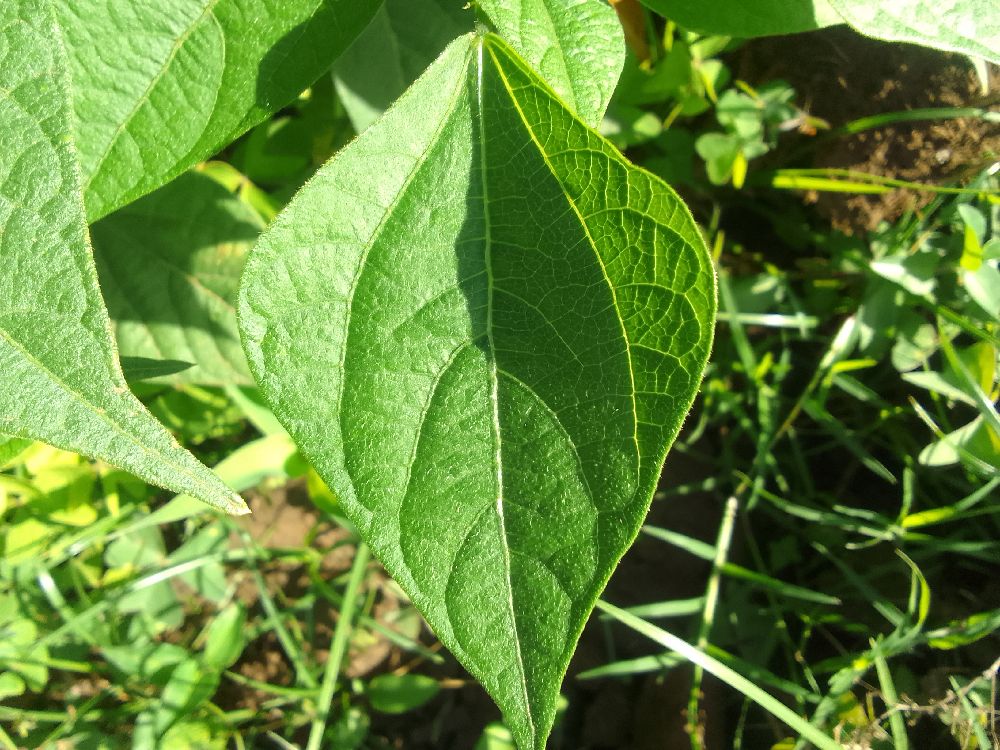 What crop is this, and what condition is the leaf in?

common bean, healthy
